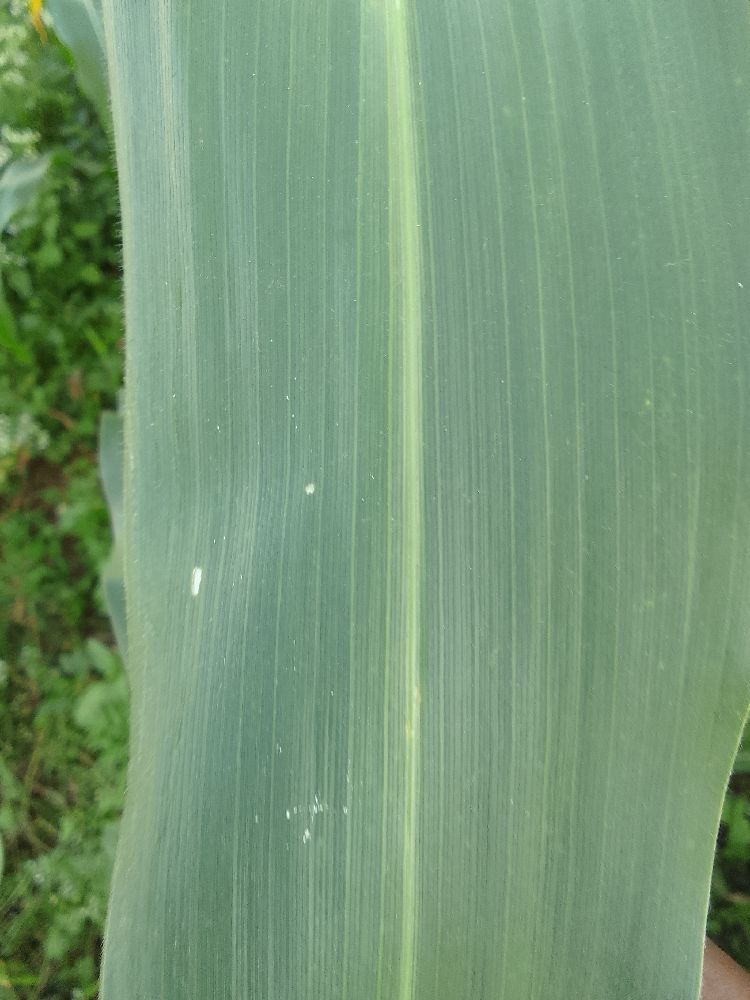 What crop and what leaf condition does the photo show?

maize, healthy
